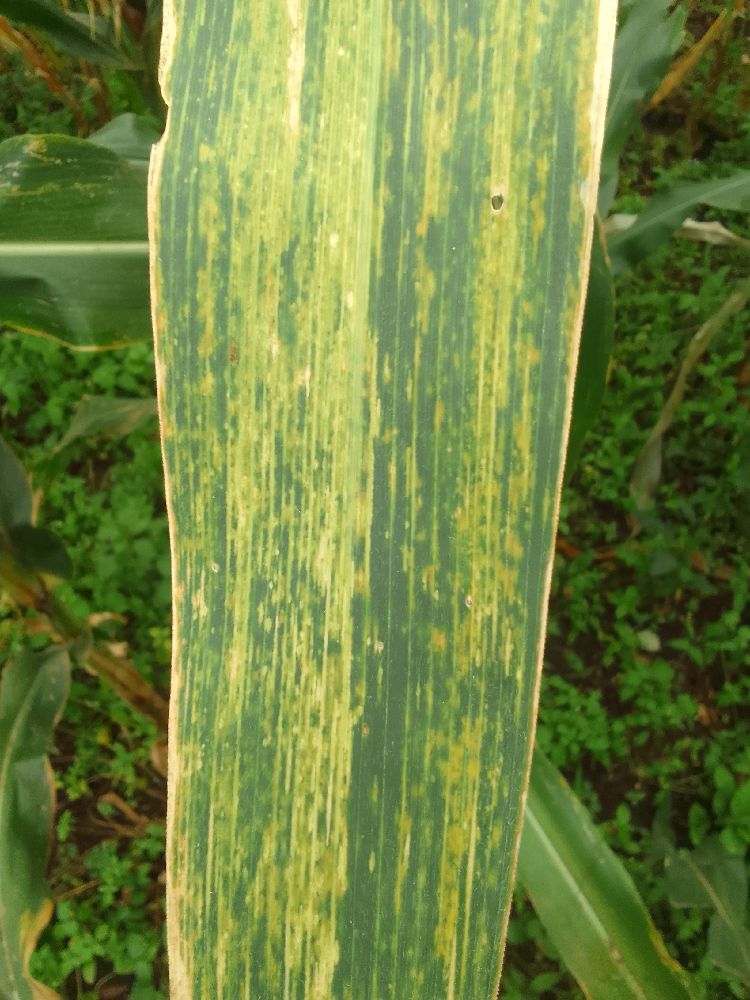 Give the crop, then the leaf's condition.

maize, maize lethal necrosis
